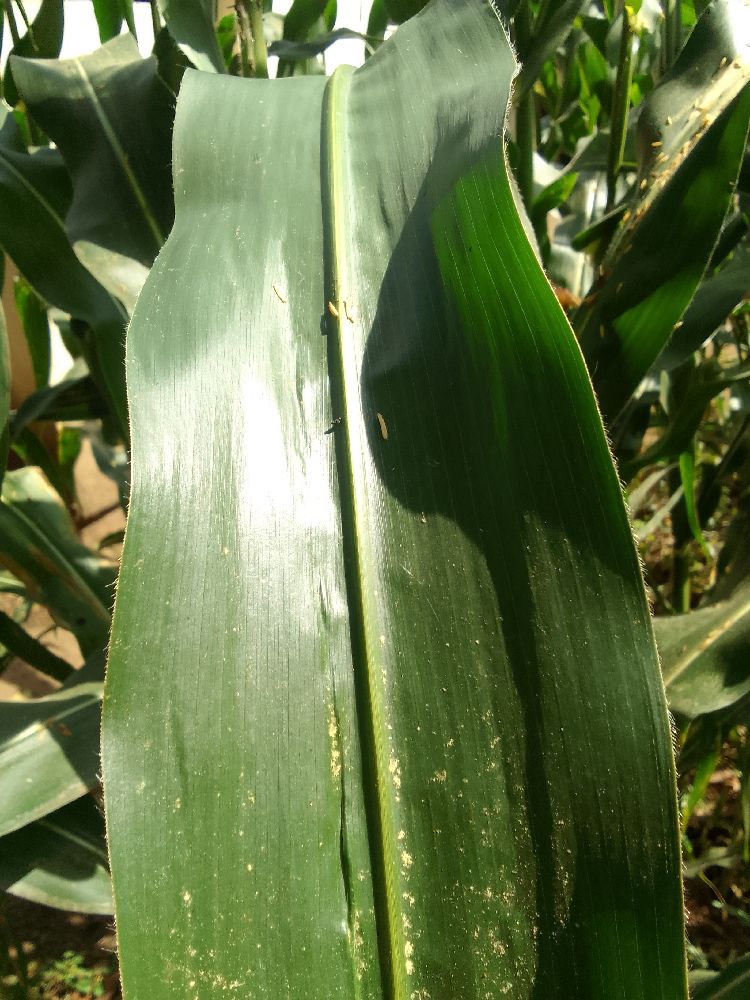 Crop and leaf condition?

maize, healthy
